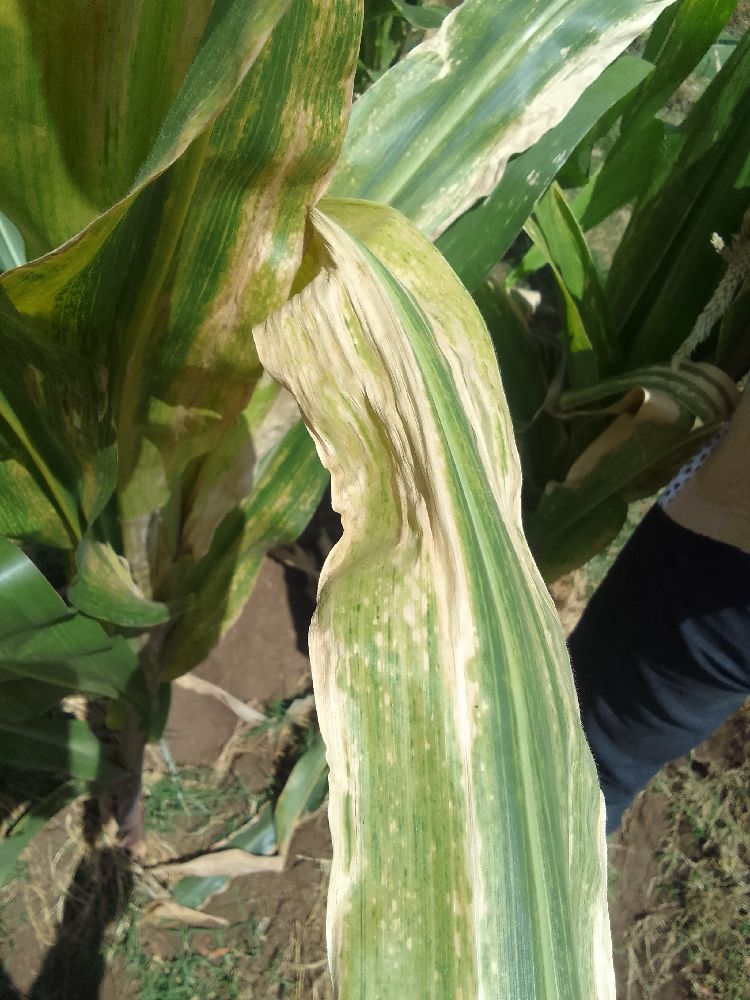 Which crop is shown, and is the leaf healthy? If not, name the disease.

maize, maize lethal necrosis
